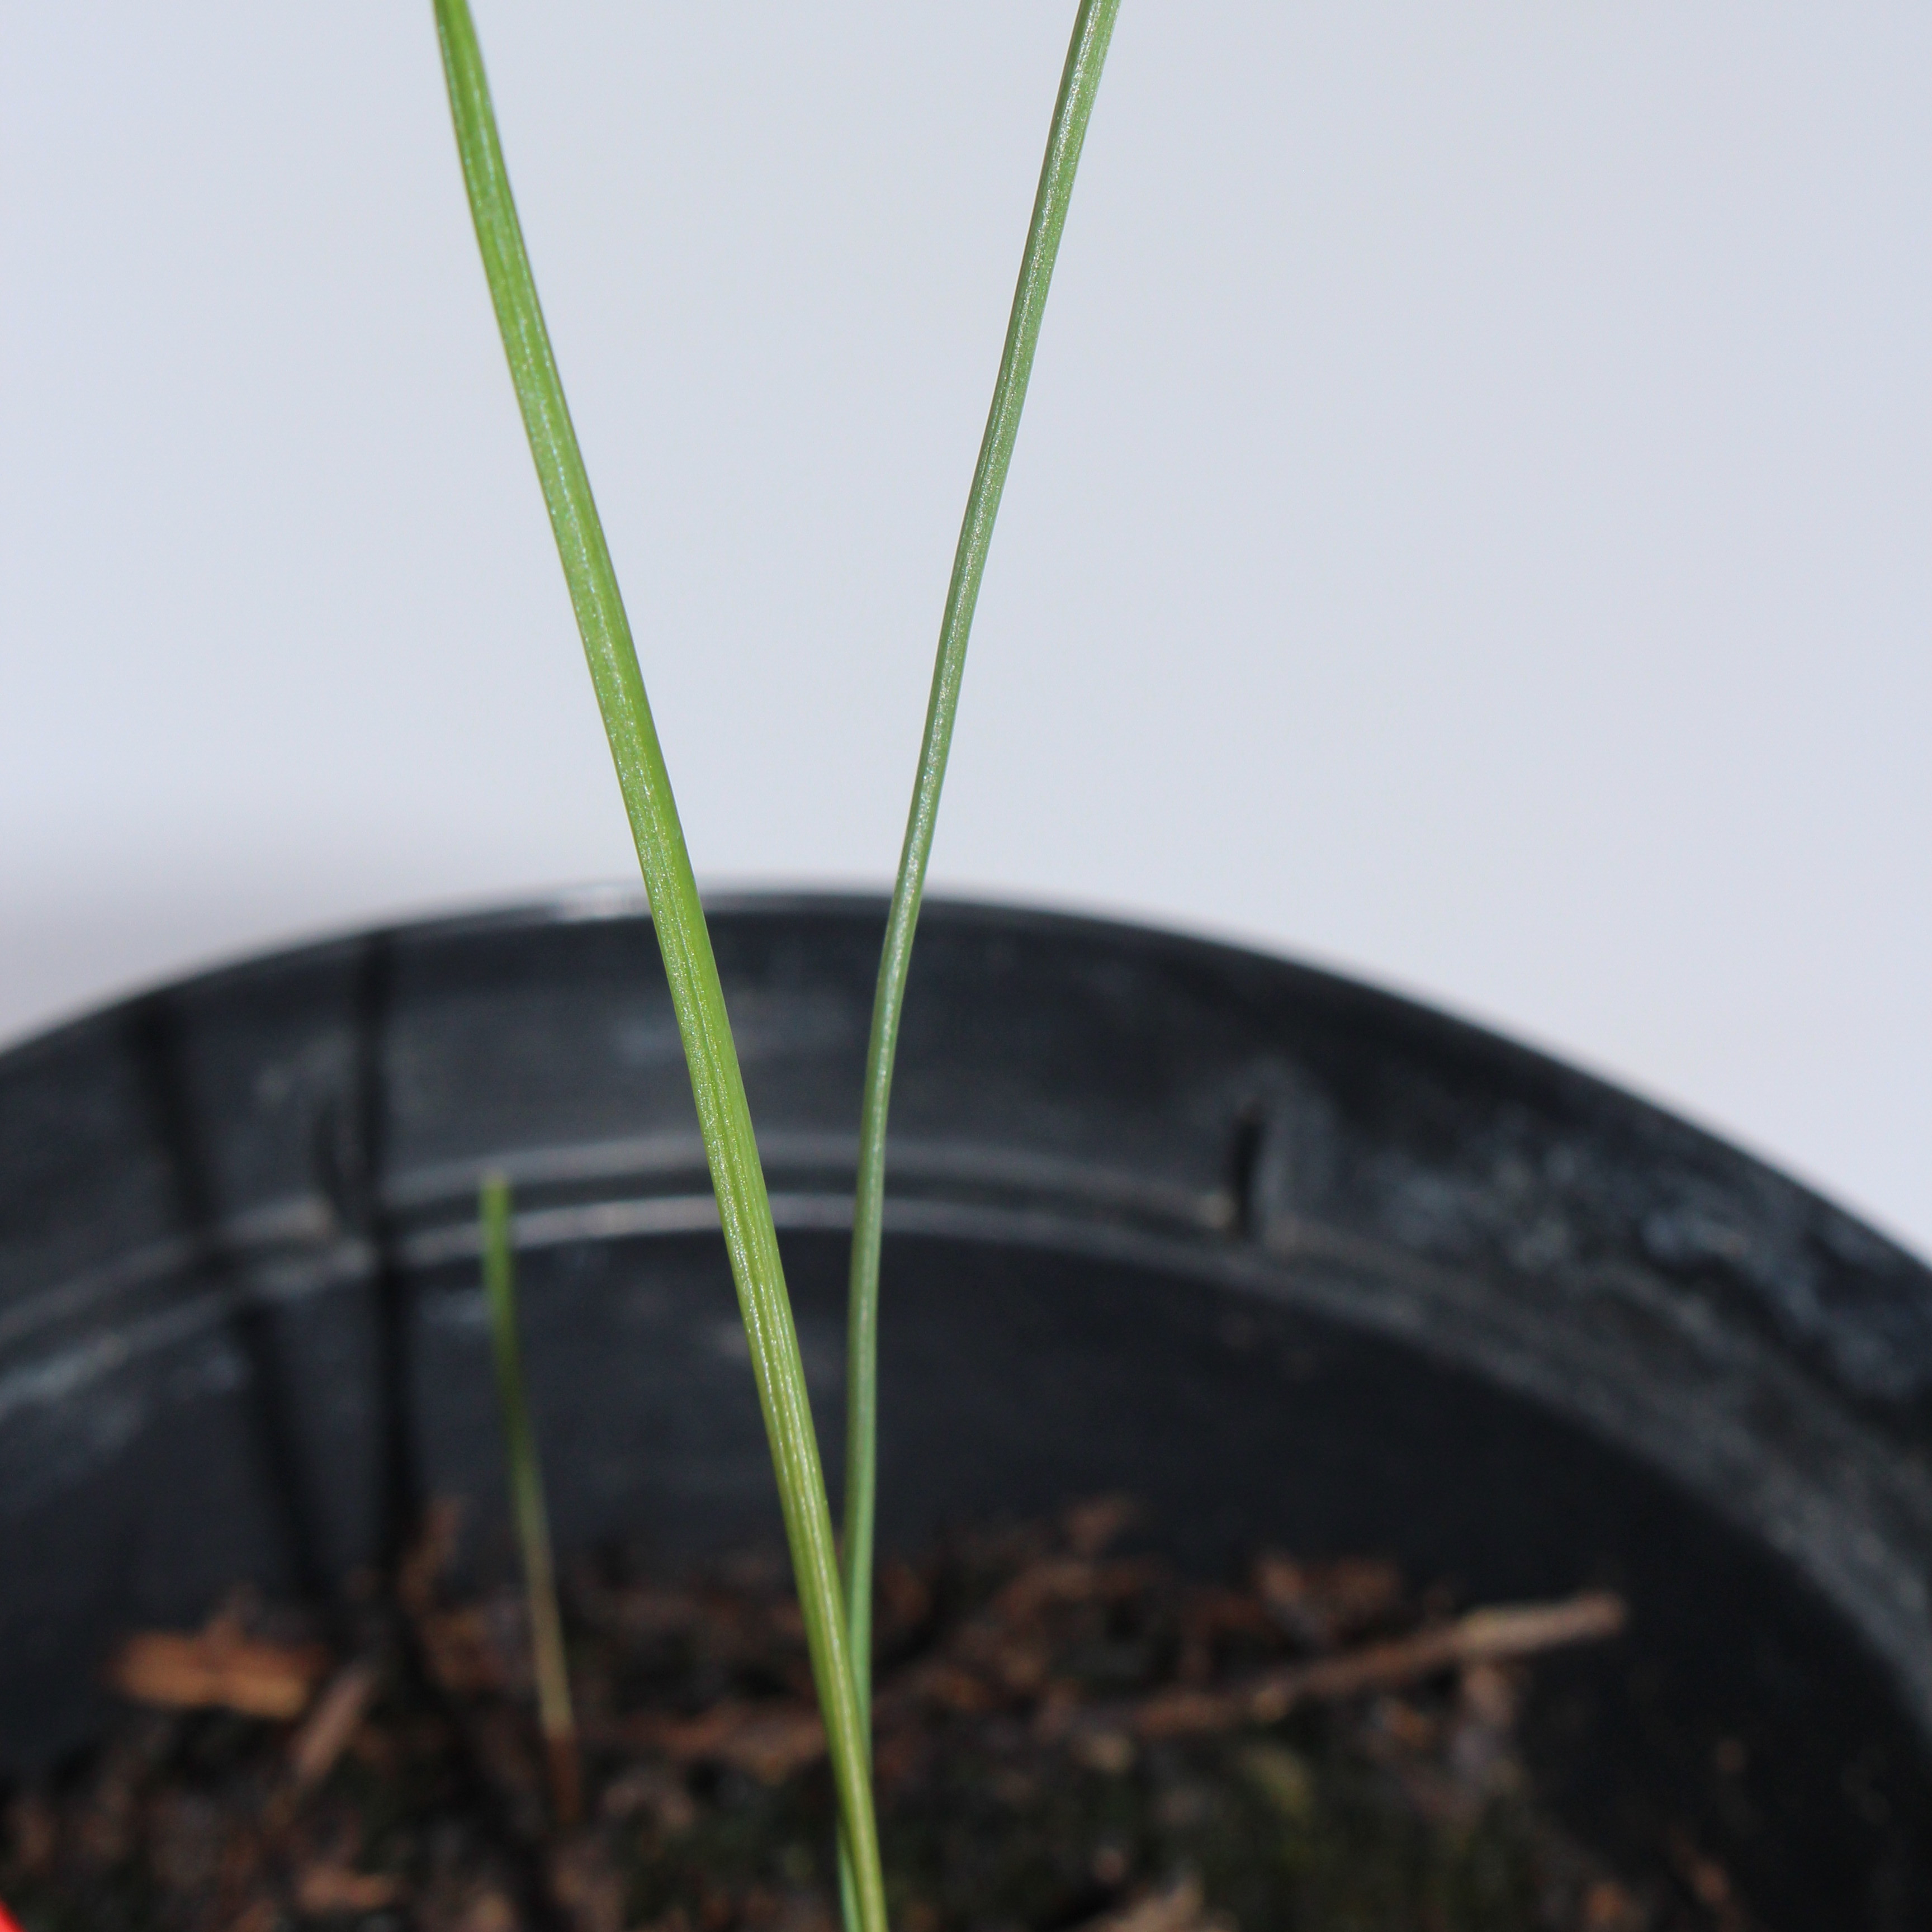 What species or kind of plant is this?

Lolium multiflorum
